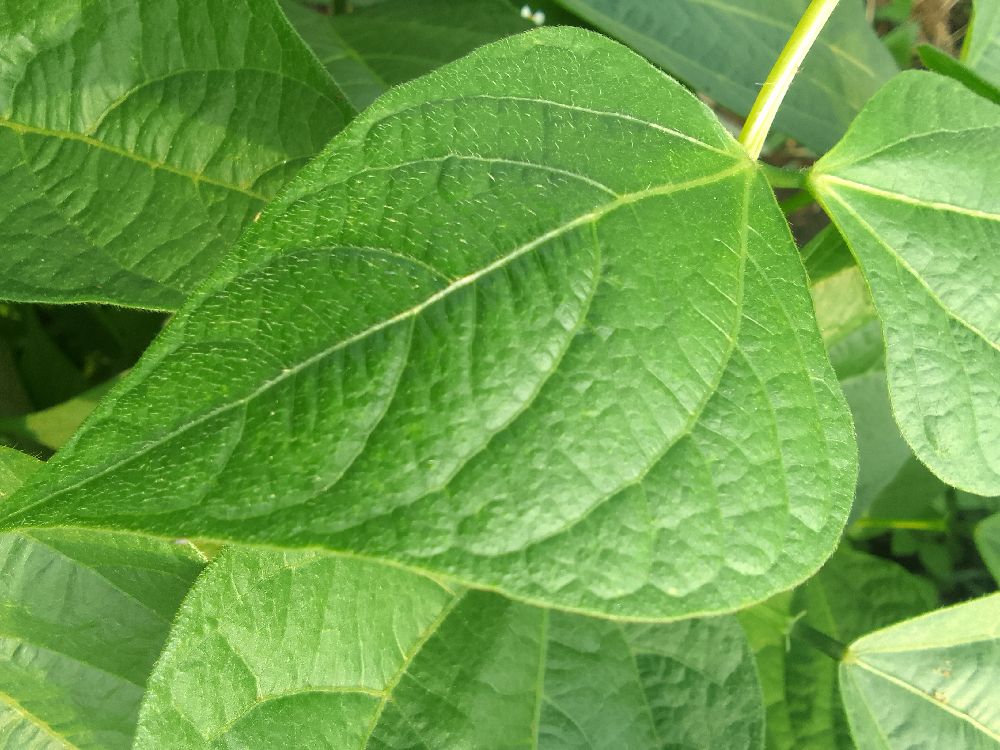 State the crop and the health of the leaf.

common bean, healthy
